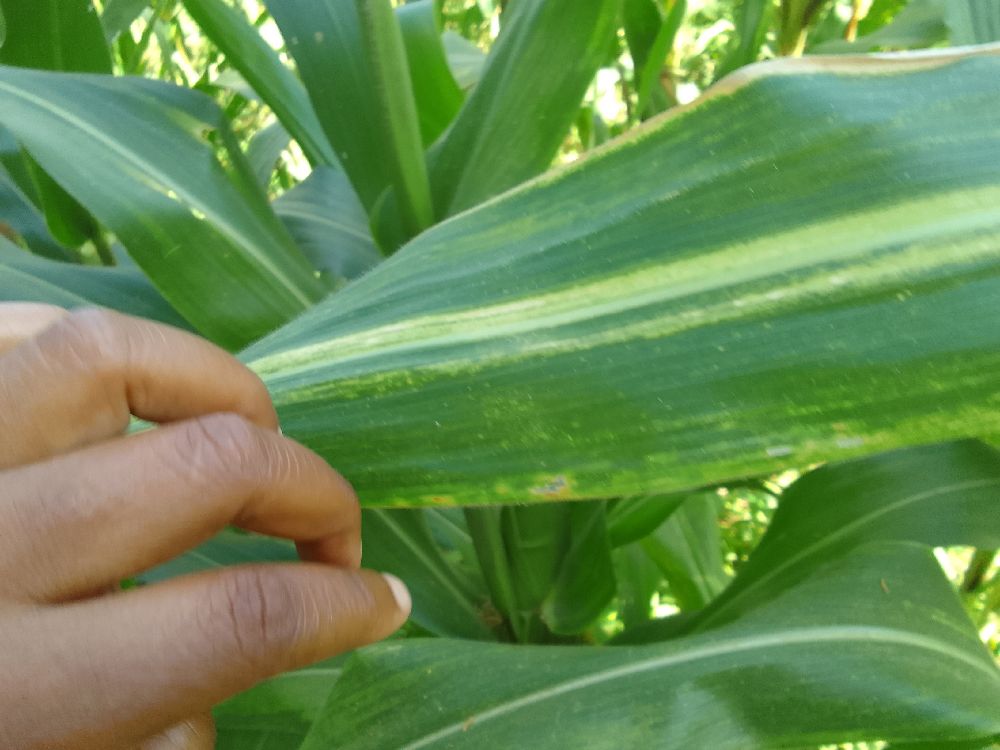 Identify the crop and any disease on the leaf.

maize, maize lethal necrosis
